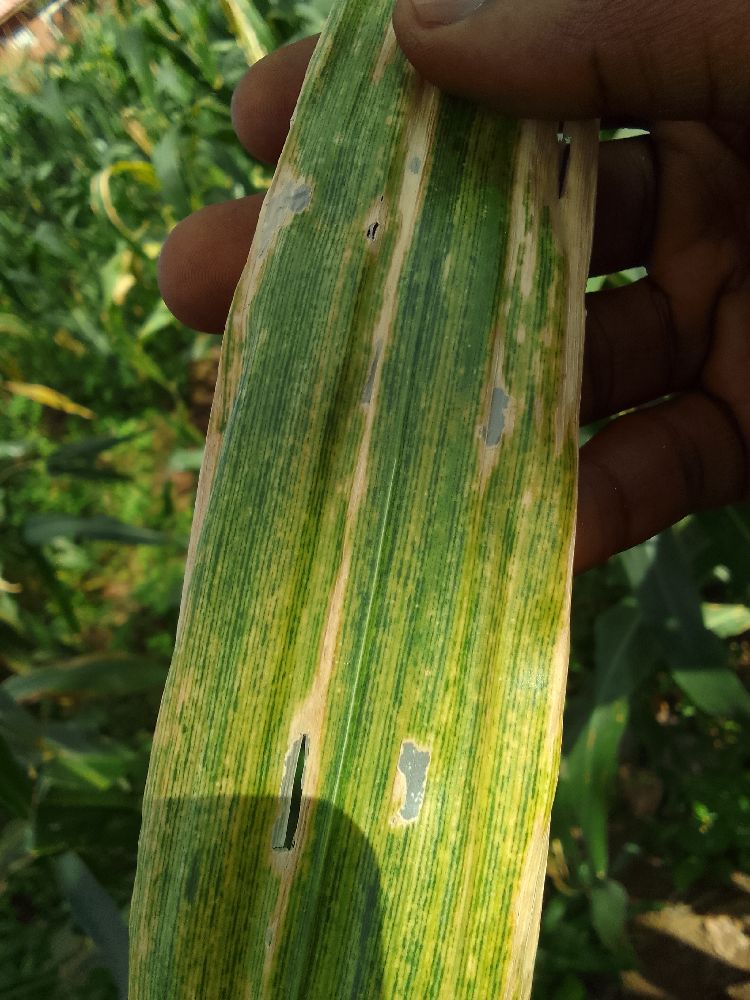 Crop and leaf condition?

maize, maize lethal necrosis
